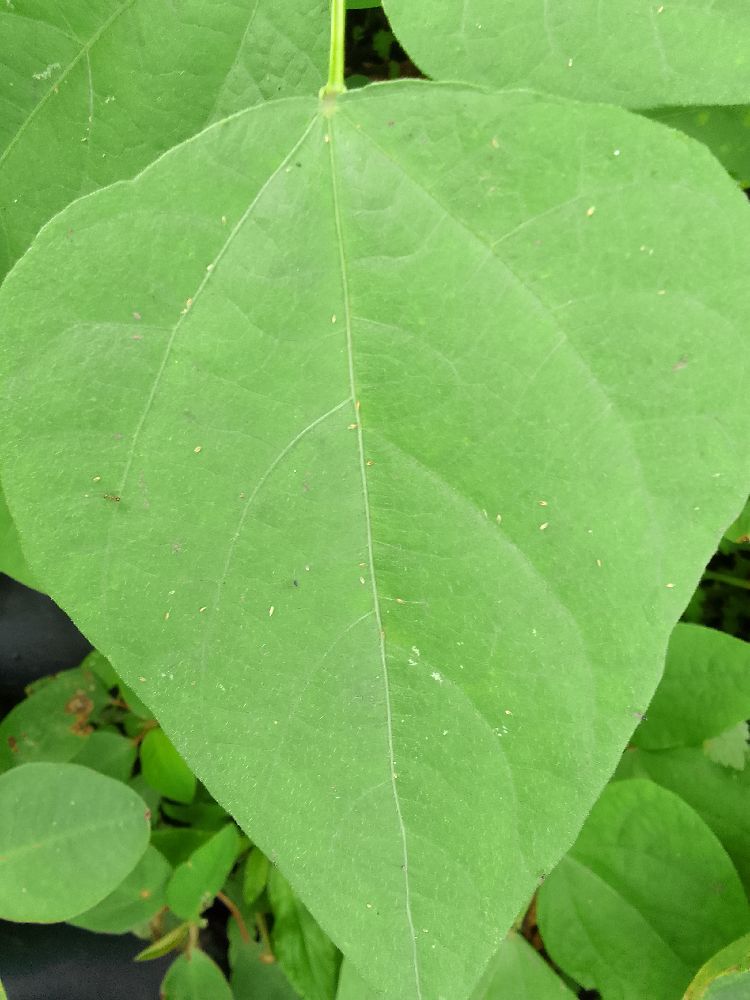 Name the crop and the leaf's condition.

common bean, healthy
